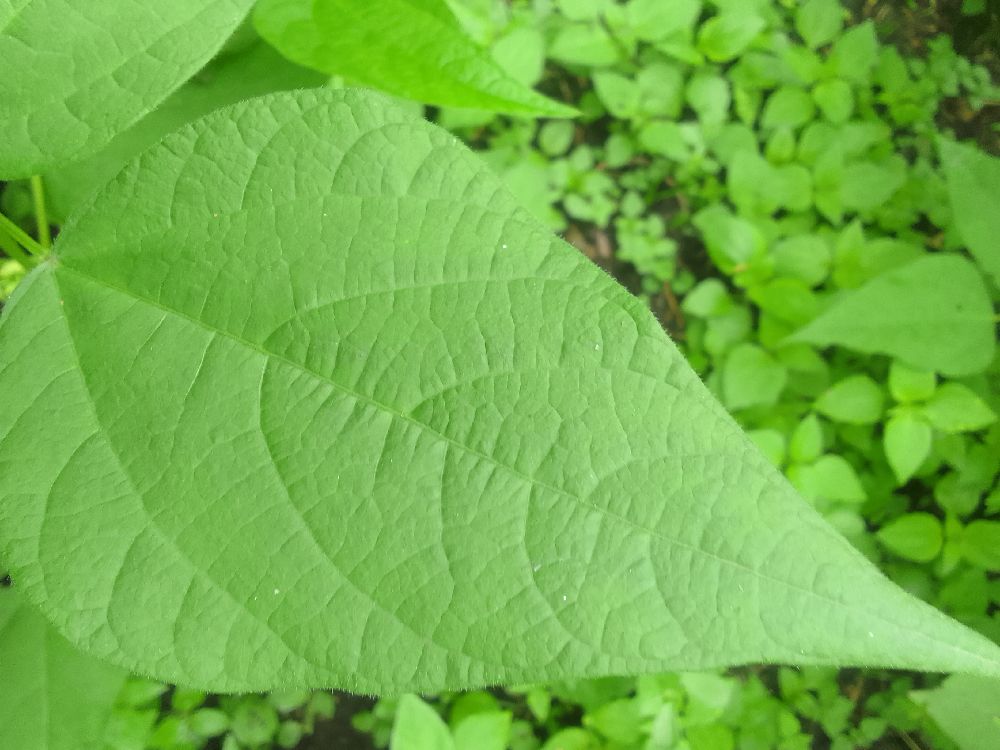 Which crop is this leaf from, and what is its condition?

common bean, healthy
